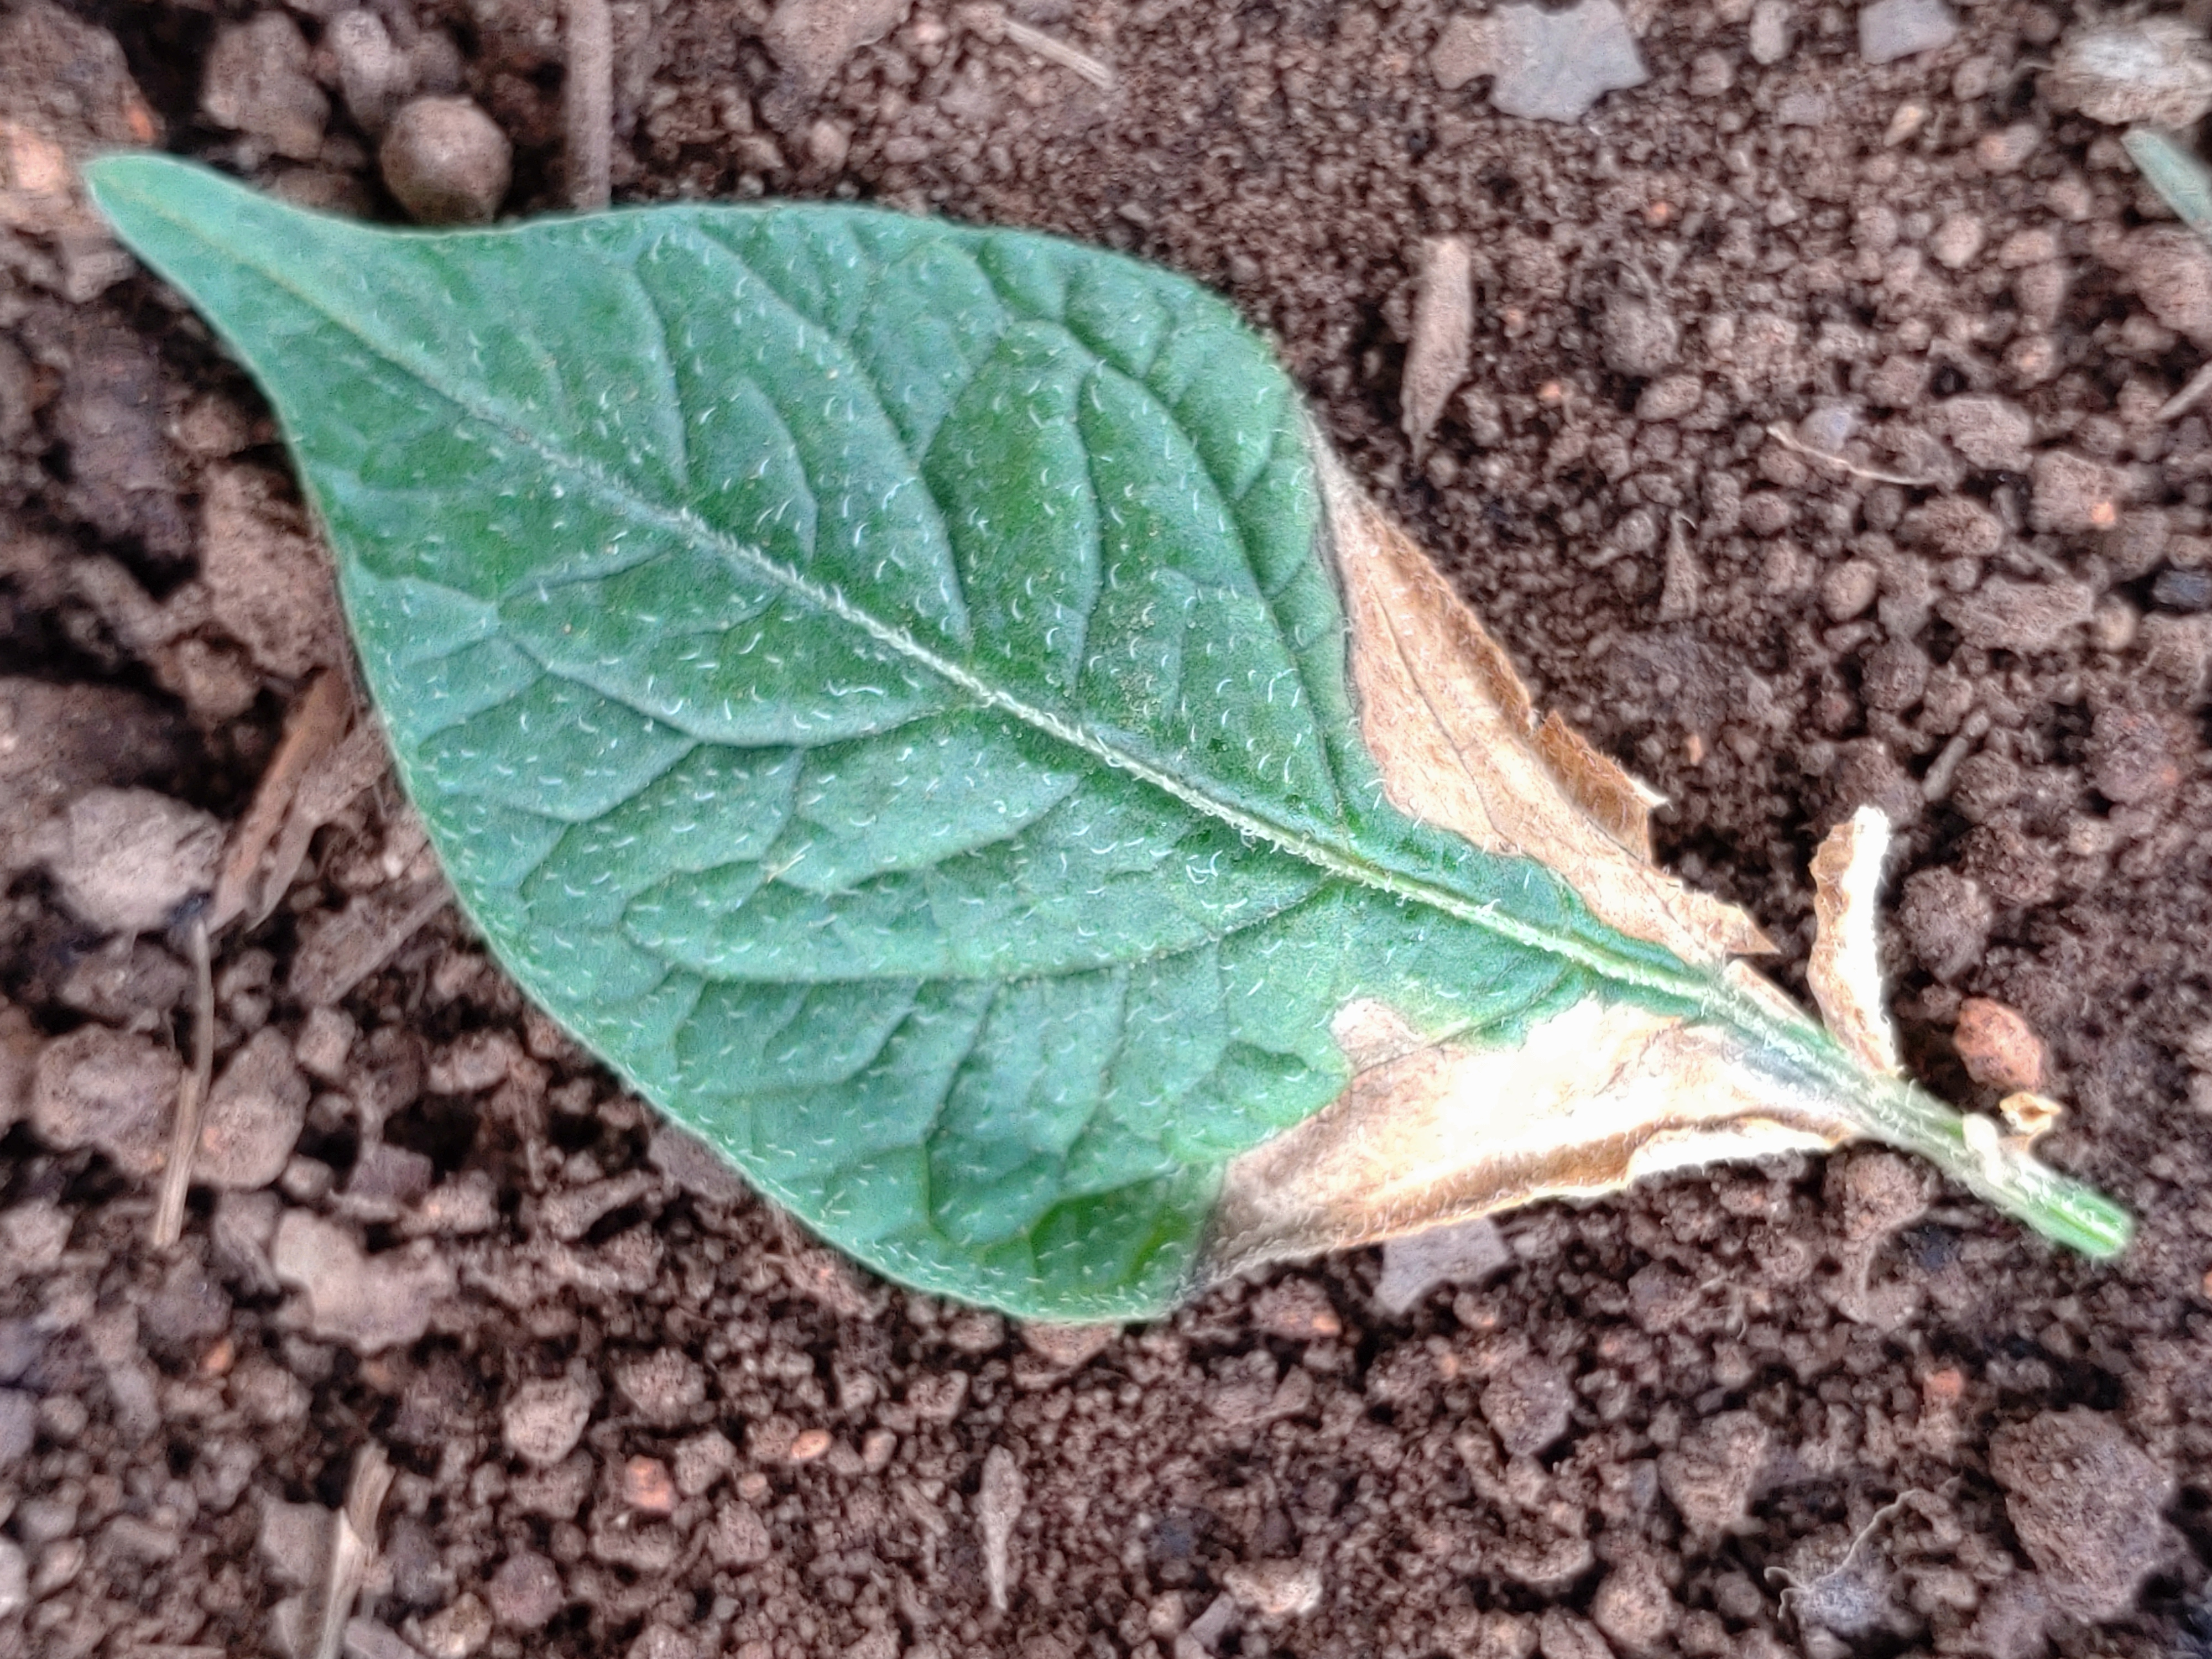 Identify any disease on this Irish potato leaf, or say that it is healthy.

early blight
